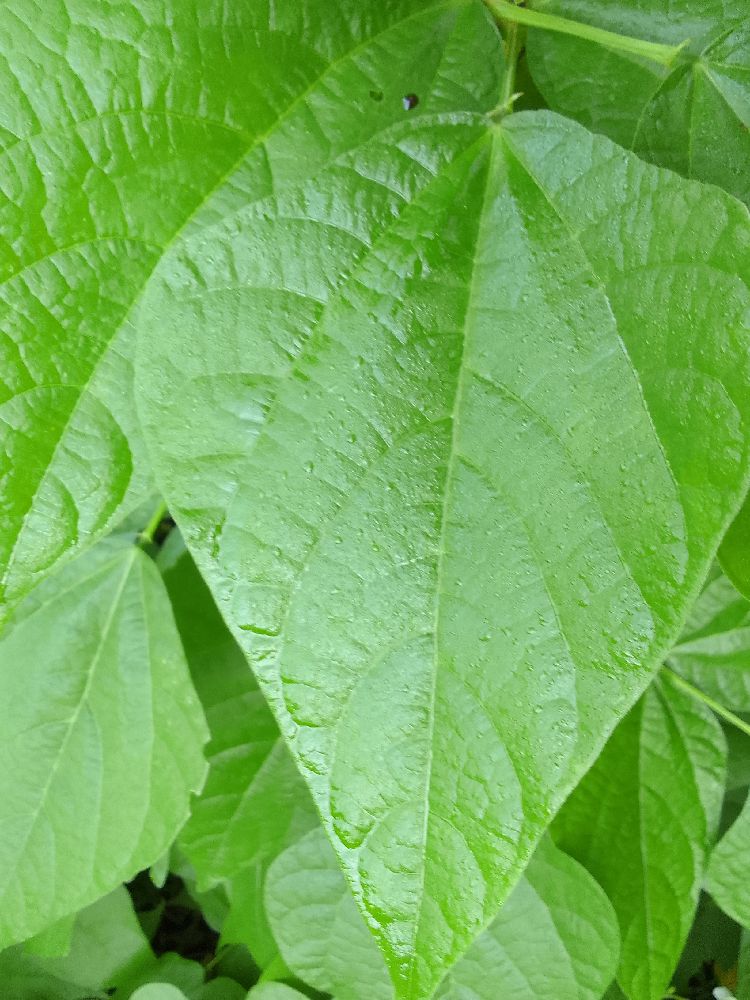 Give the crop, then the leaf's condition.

common bean, healthy
